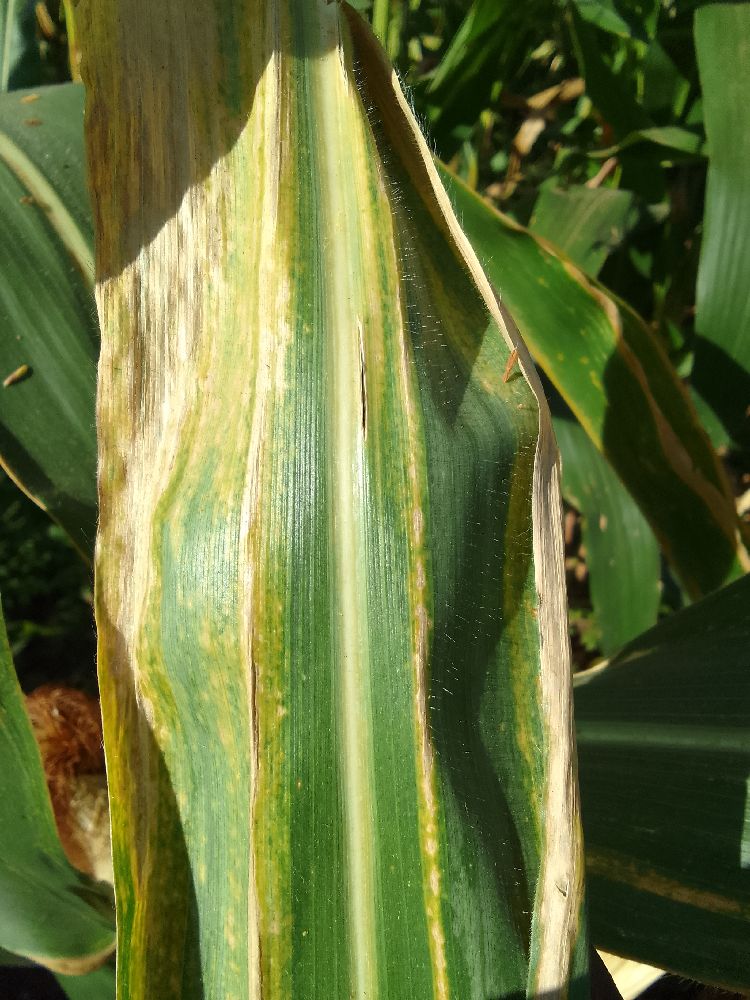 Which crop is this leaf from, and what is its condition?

maize, maize lethal necrosis
